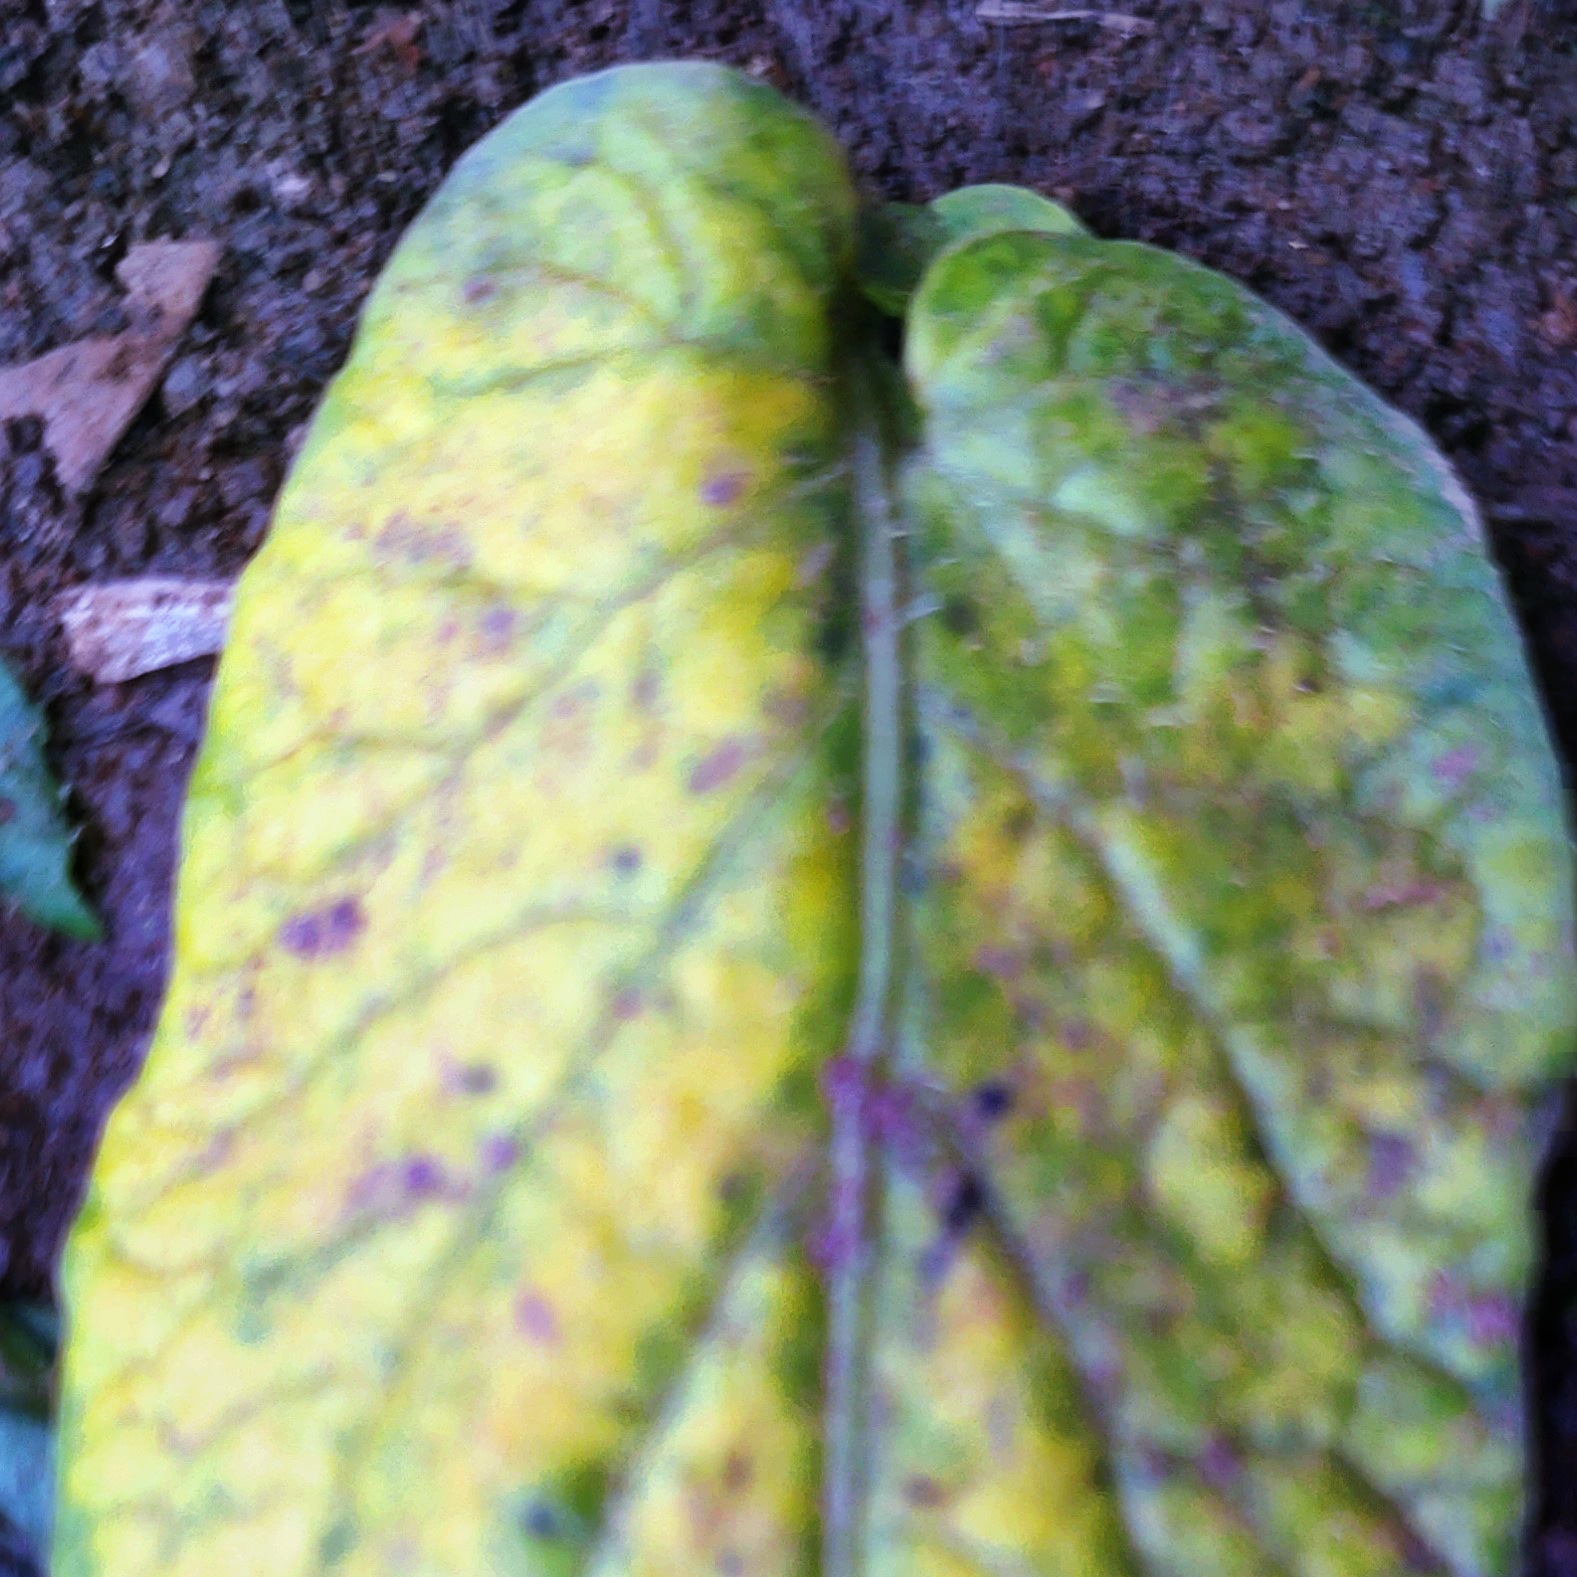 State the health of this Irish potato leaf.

late blight
